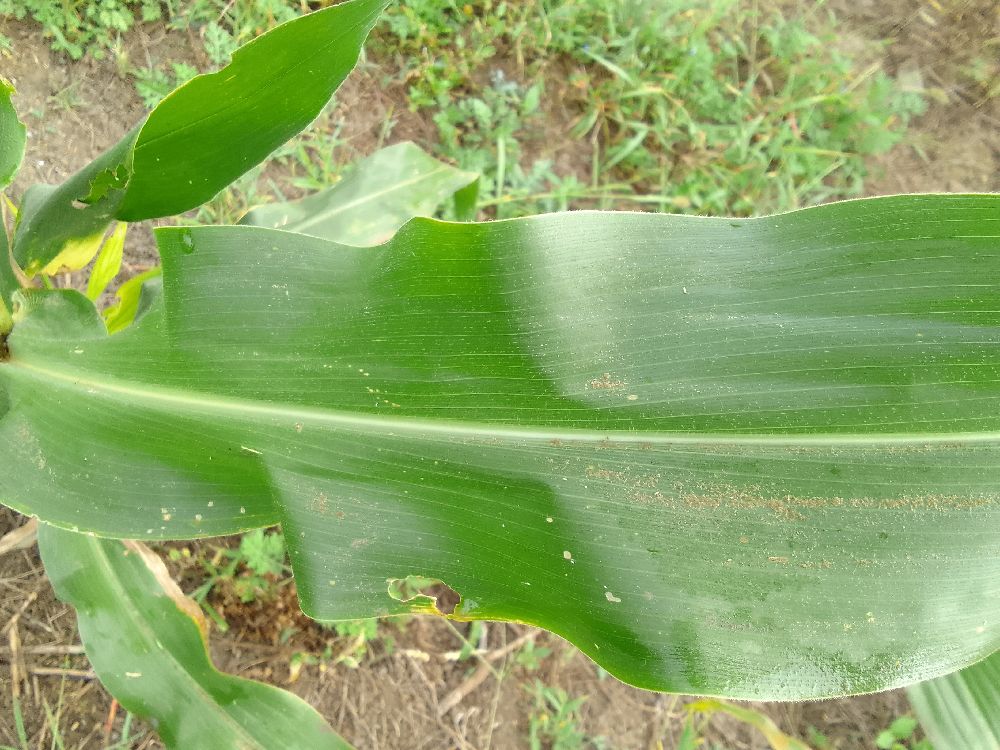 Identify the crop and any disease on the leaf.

maize, healthy
